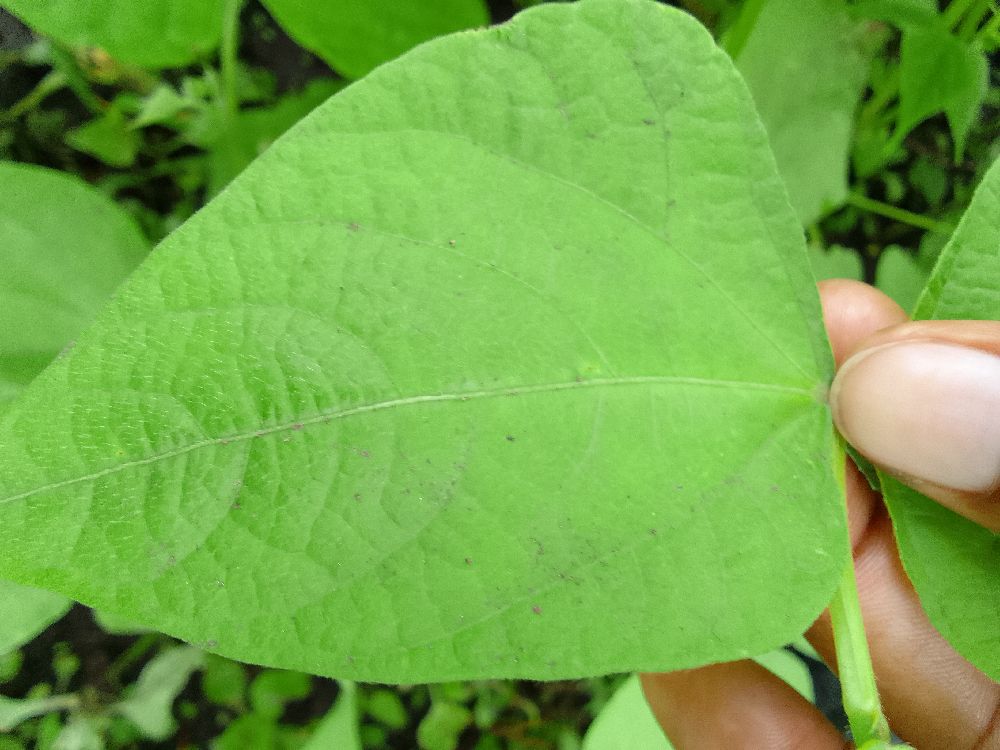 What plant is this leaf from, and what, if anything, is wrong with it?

common bean, healthy
